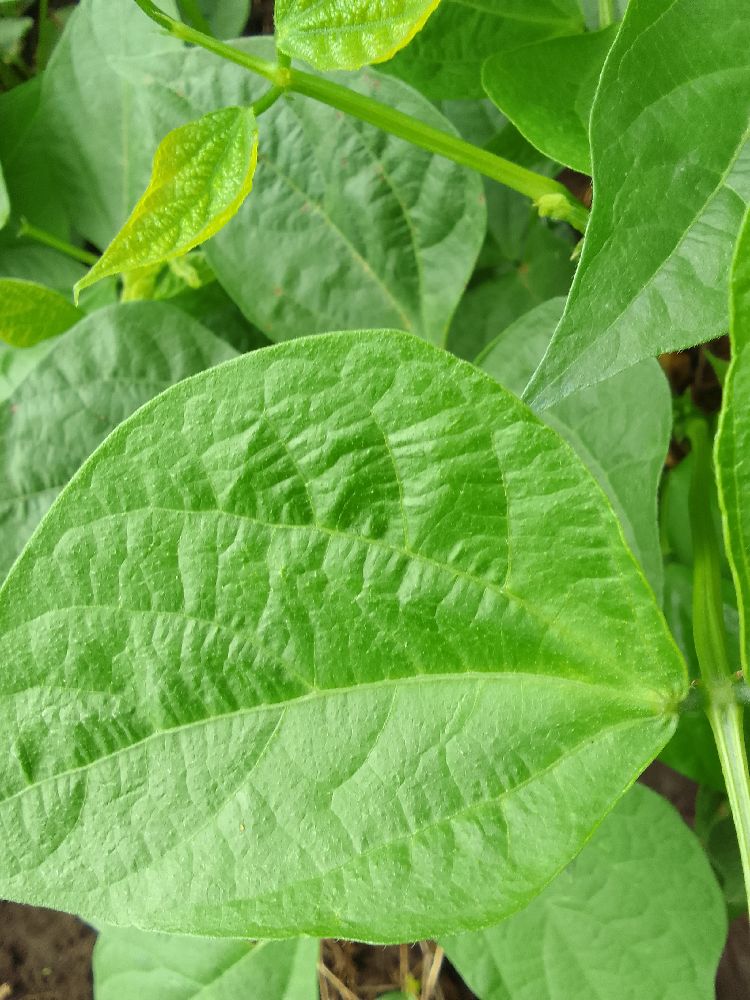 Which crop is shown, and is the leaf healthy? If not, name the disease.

common bean, healthy
